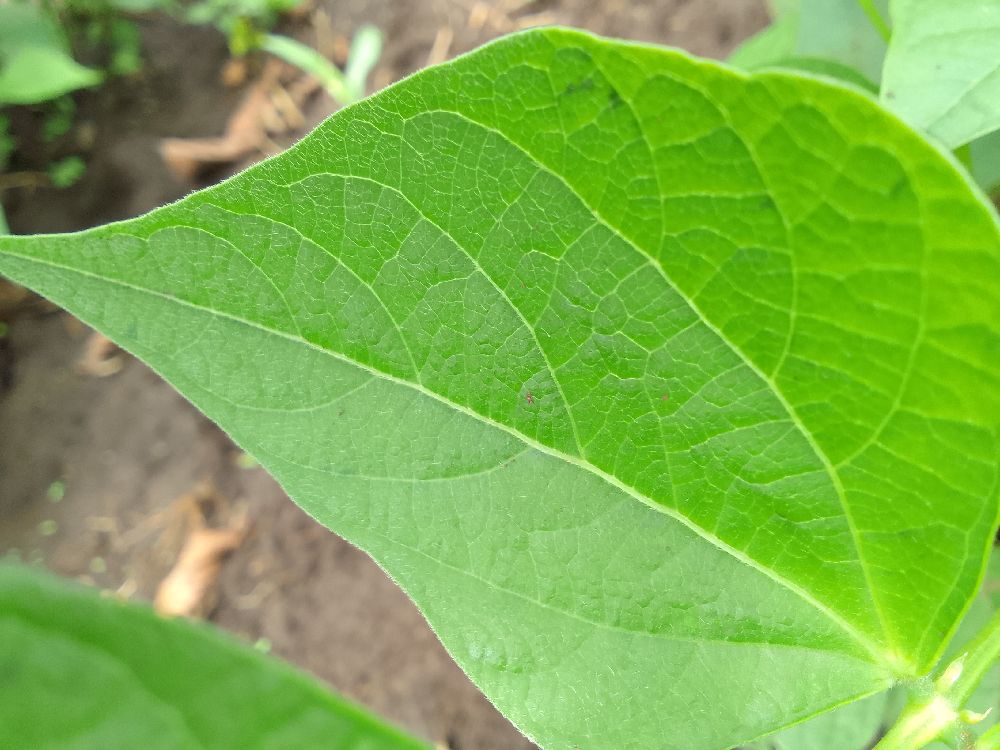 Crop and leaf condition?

common bean, healthy
